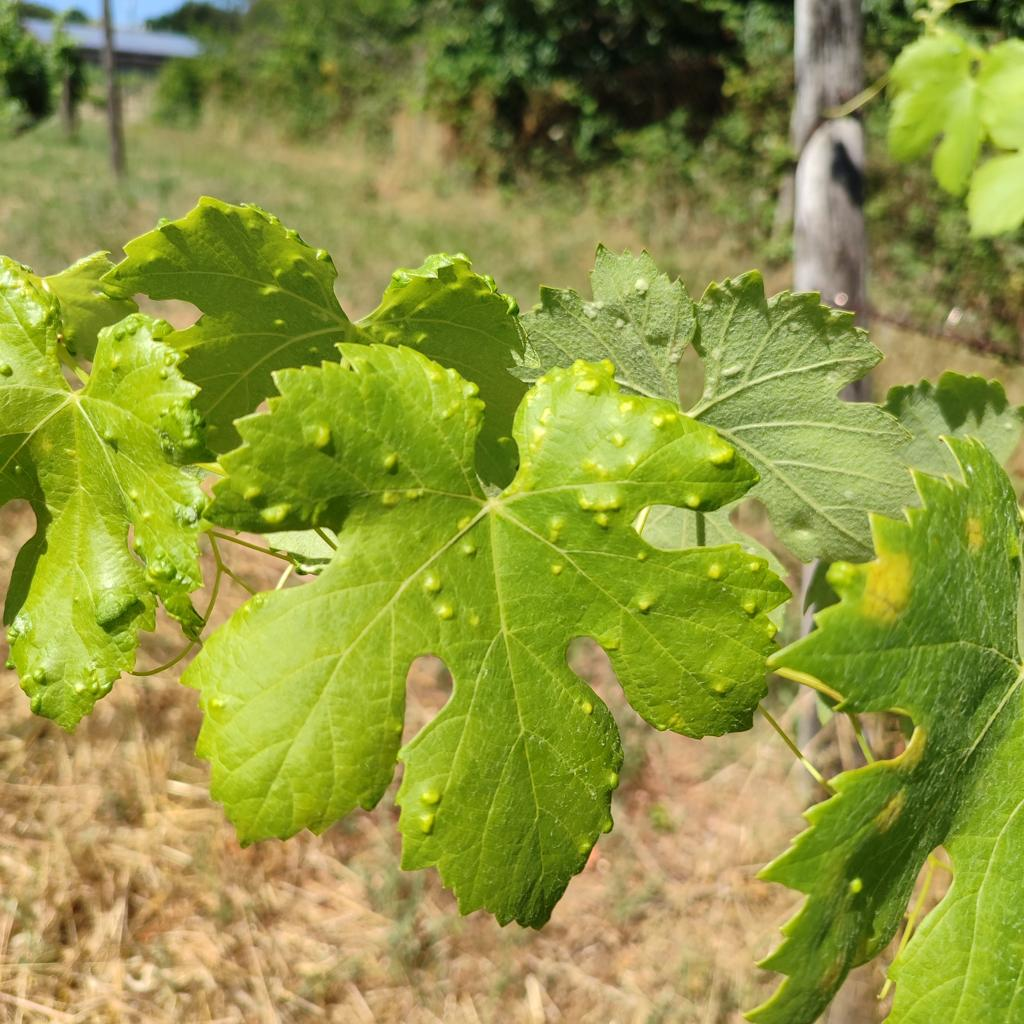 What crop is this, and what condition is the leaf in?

grapevine, erineum mite
